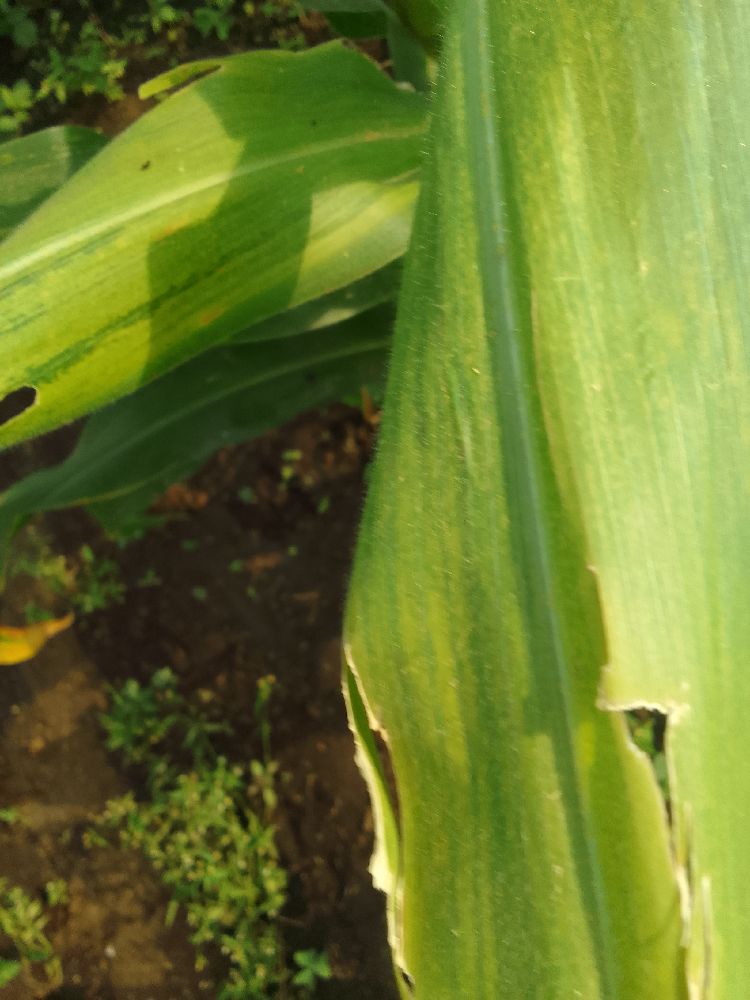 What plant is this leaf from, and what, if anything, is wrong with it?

maize, maize lethal necrosis
